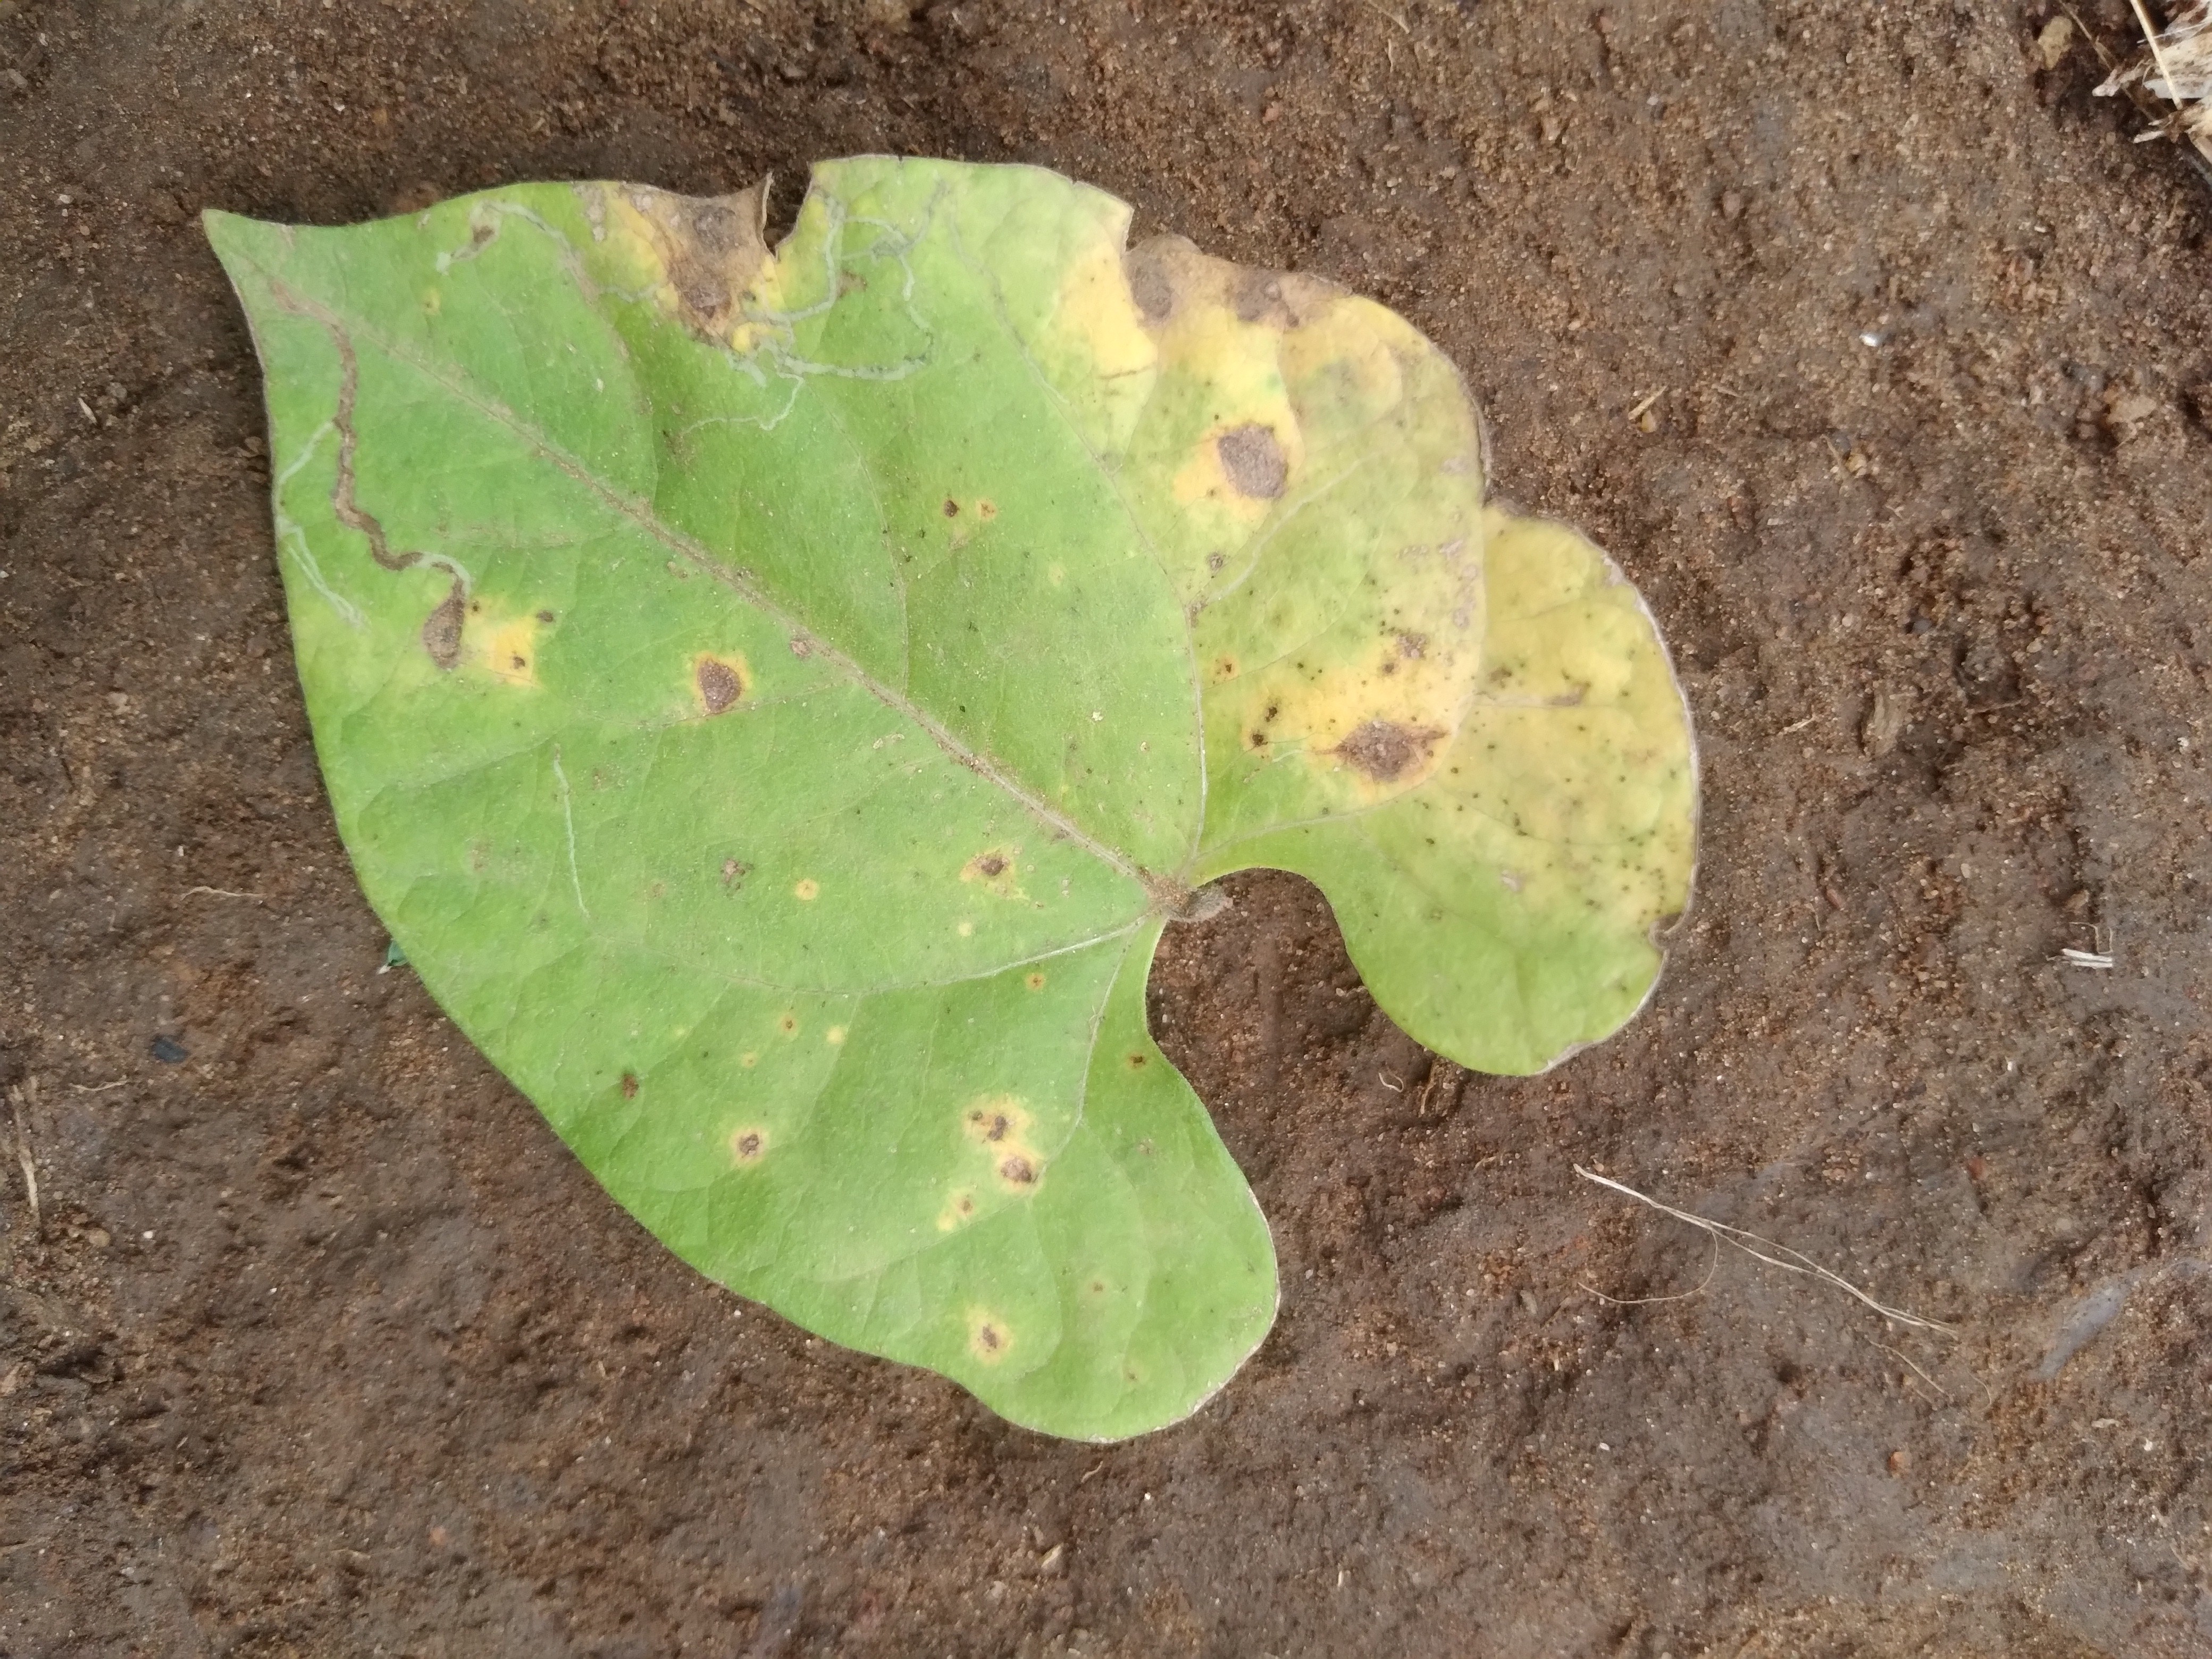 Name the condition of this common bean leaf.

rust
